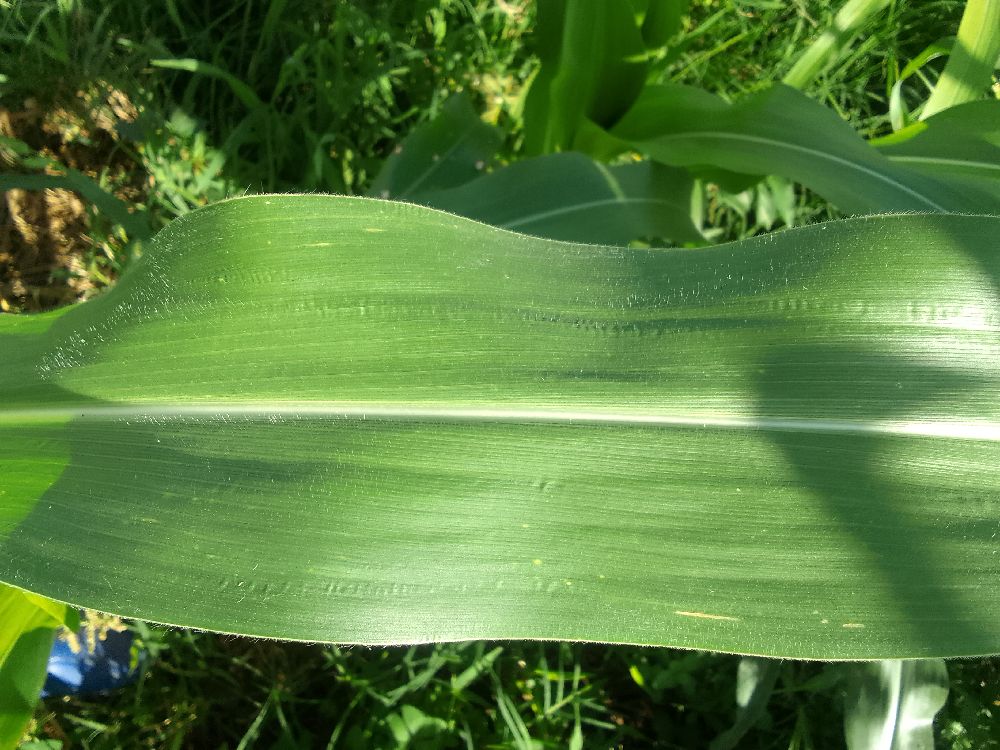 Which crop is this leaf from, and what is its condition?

maize, healthy
